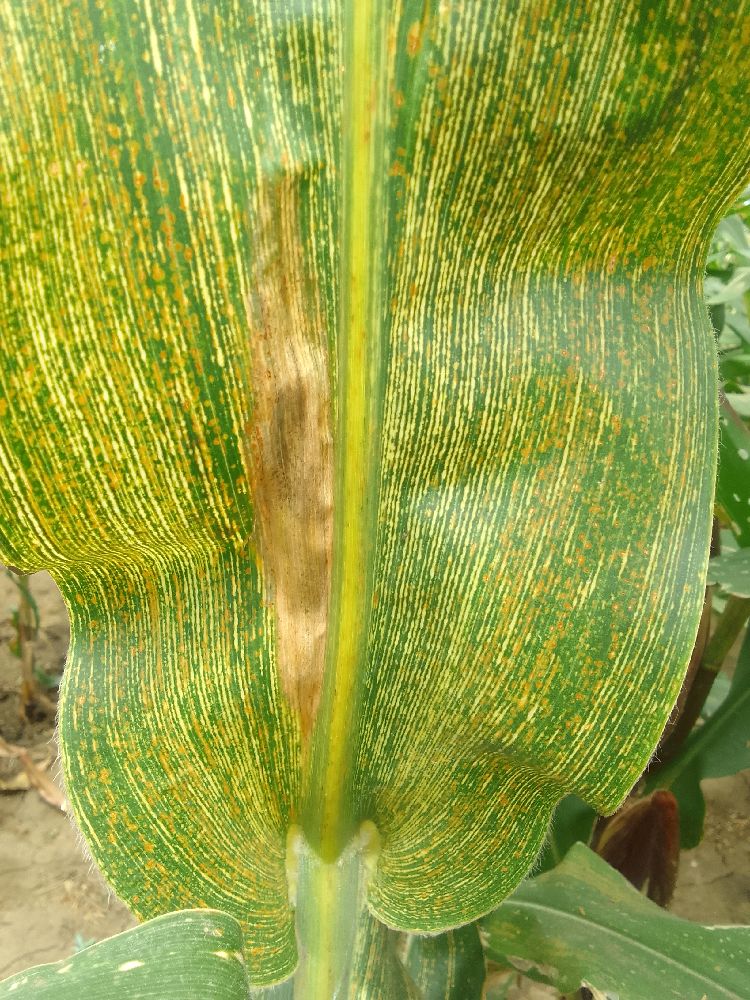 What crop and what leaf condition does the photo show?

maize, maize streak virus
